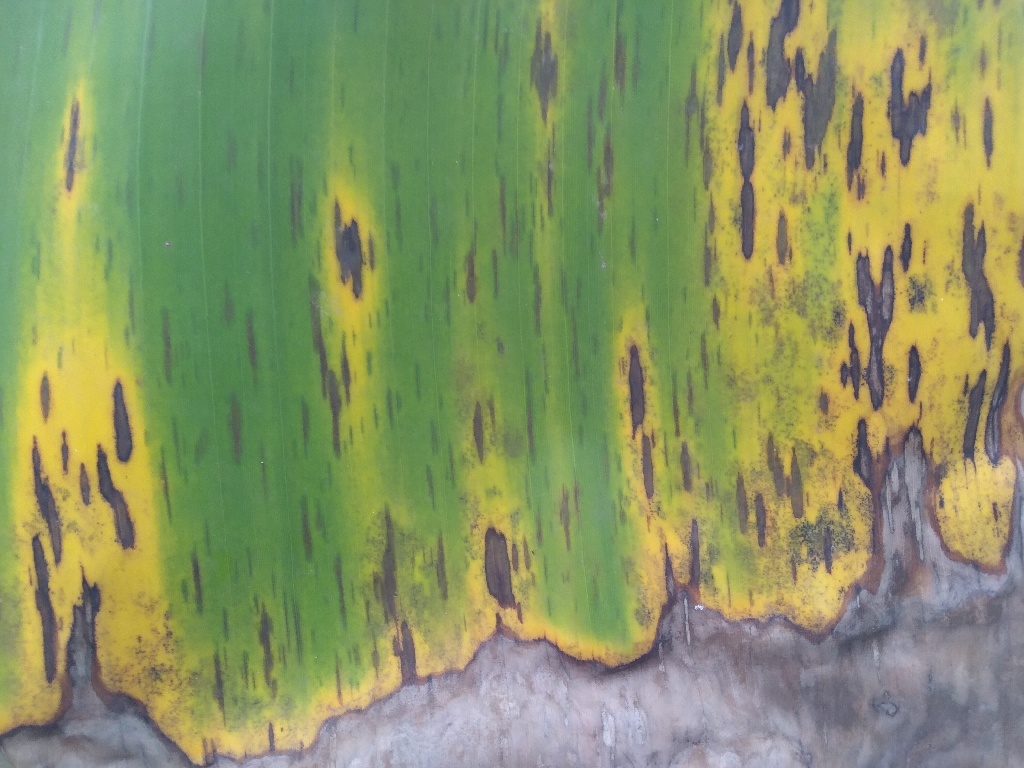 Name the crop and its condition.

banana, black sigatoka
